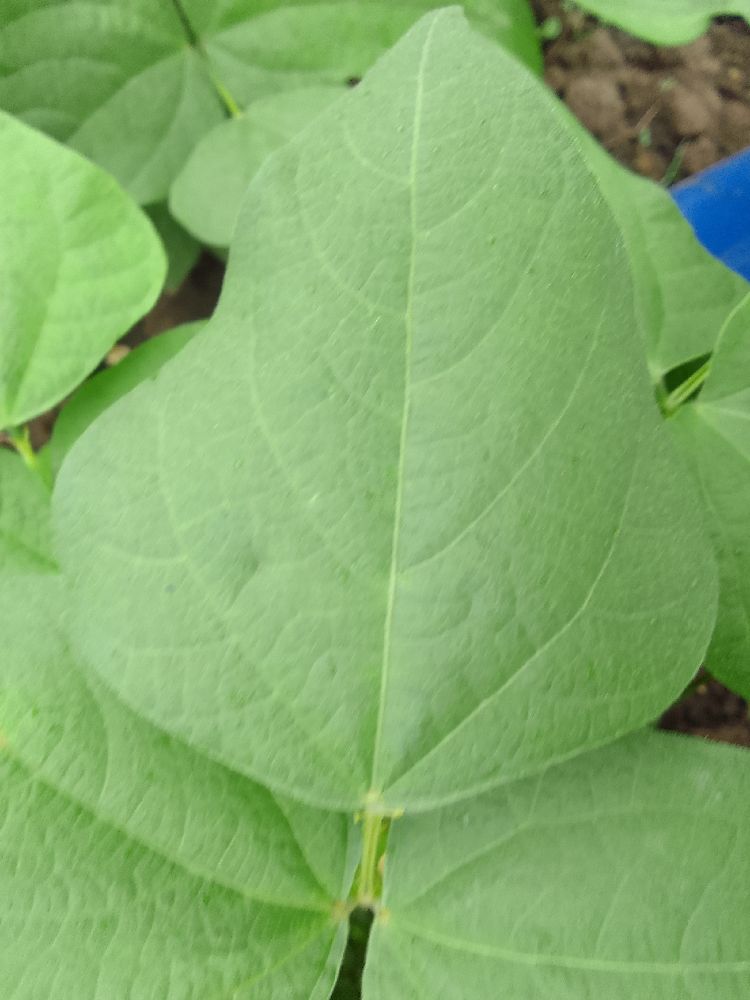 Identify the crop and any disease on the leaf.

common bean, healthy
